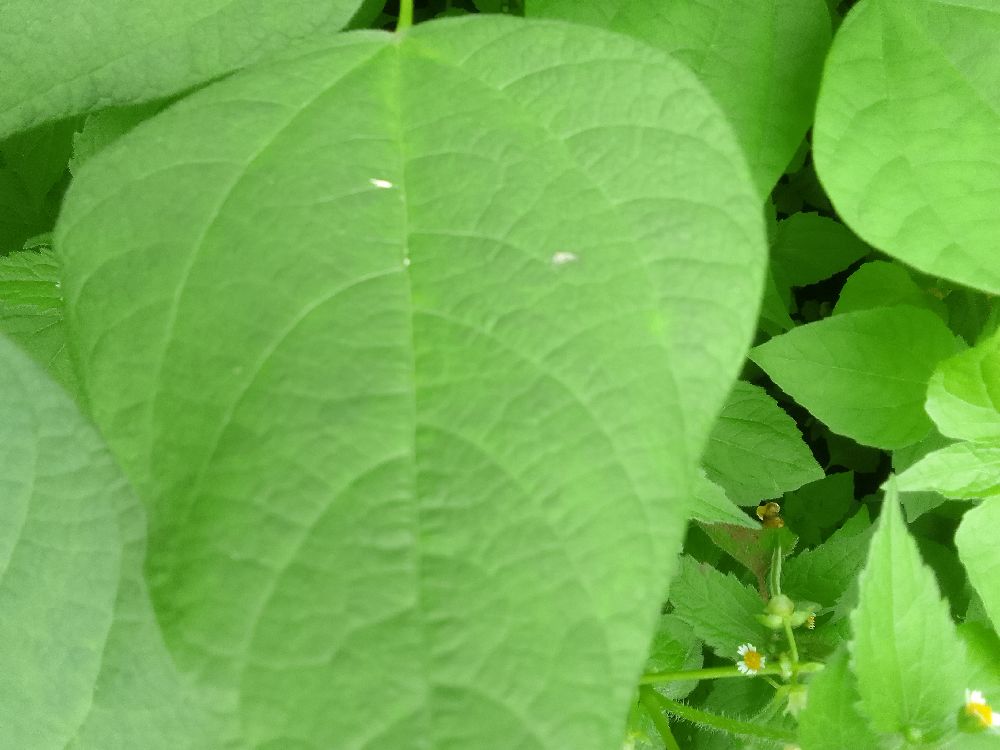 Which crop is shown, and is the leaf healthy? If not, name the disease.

common bean, healthy
